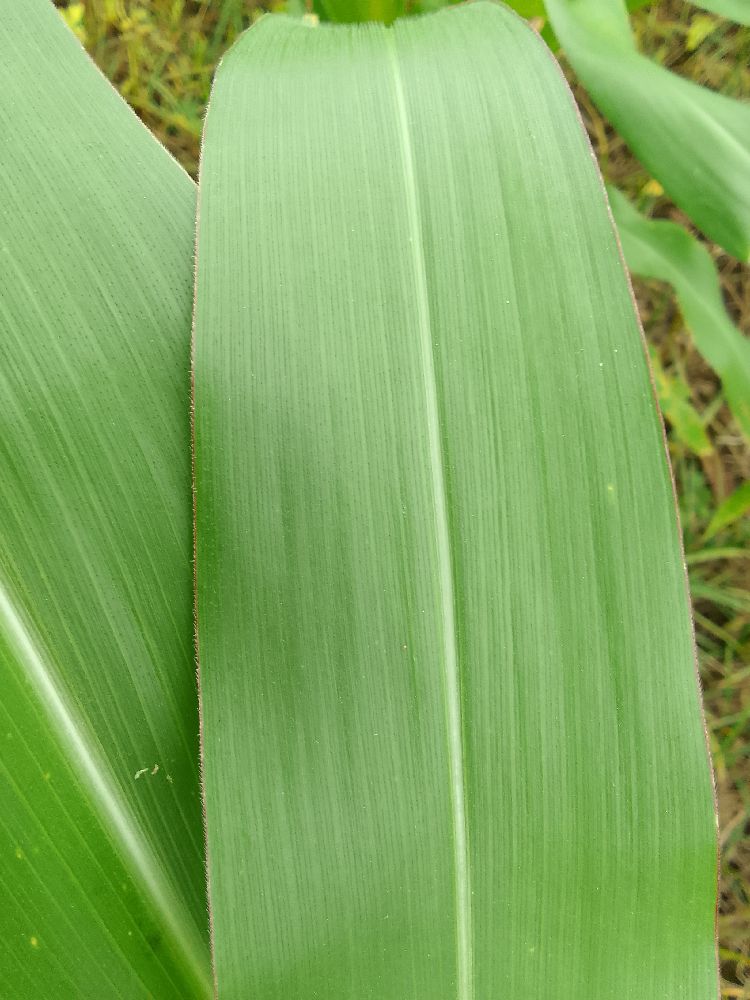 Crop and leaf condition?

maize, healthy
